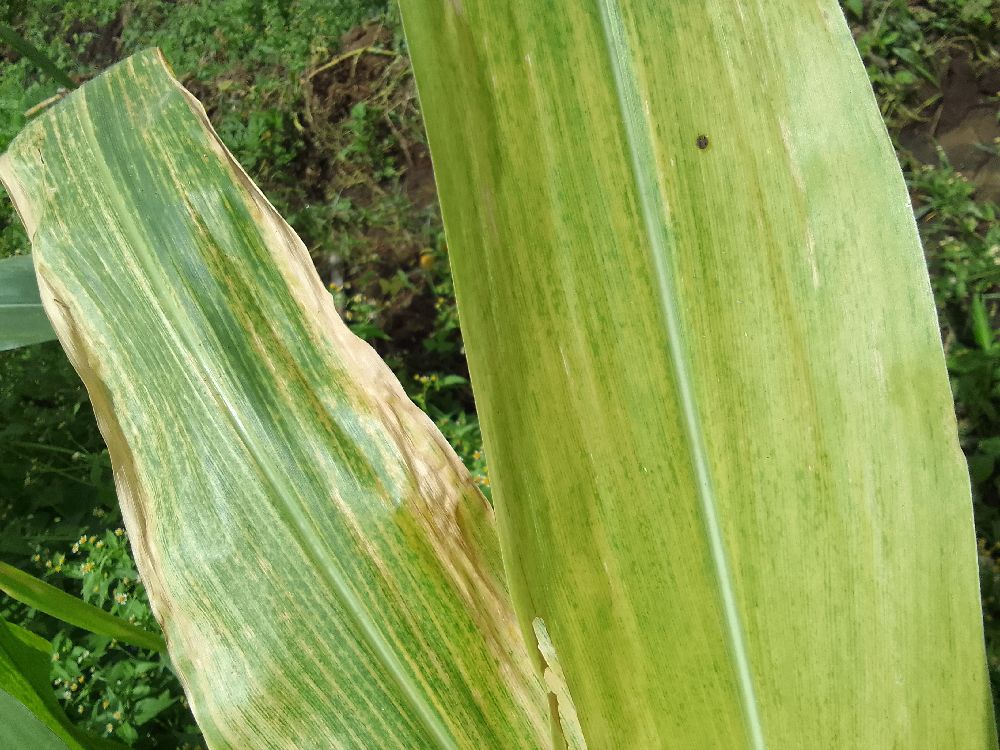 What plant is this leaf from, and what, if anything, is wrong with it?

maize, maize lethal necrosis
